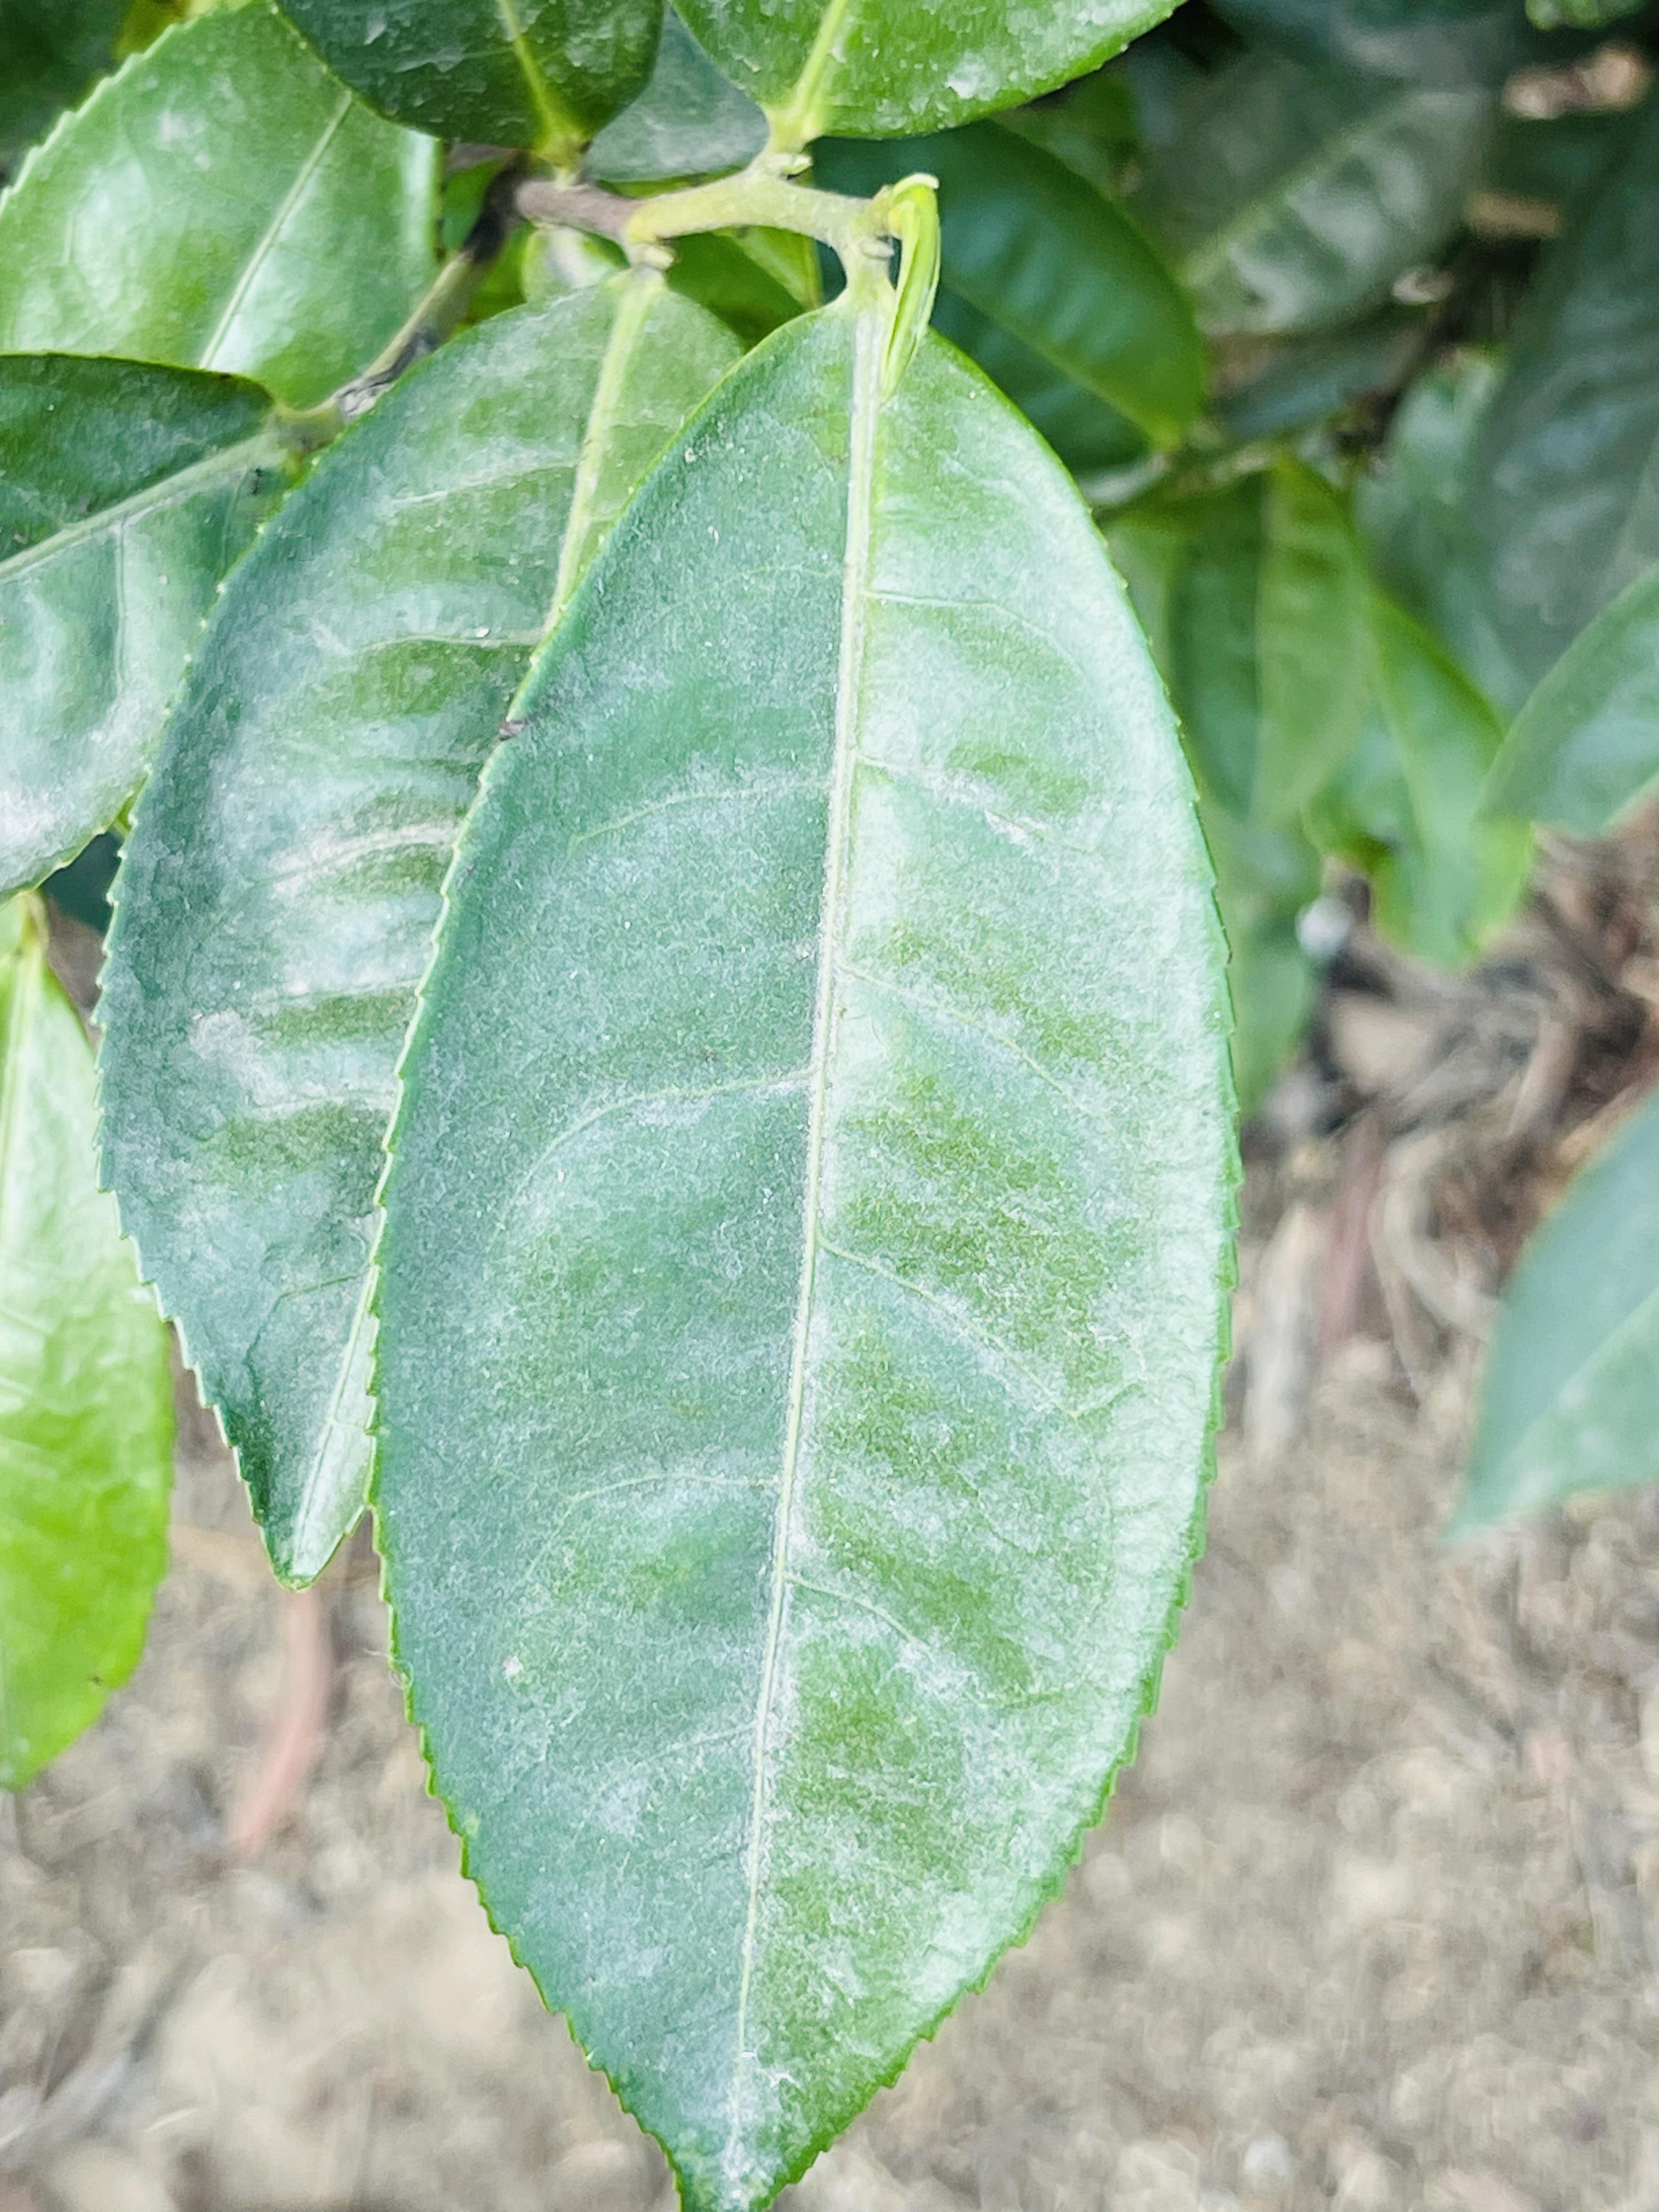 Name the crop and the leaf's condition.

tea, healthy leaf
